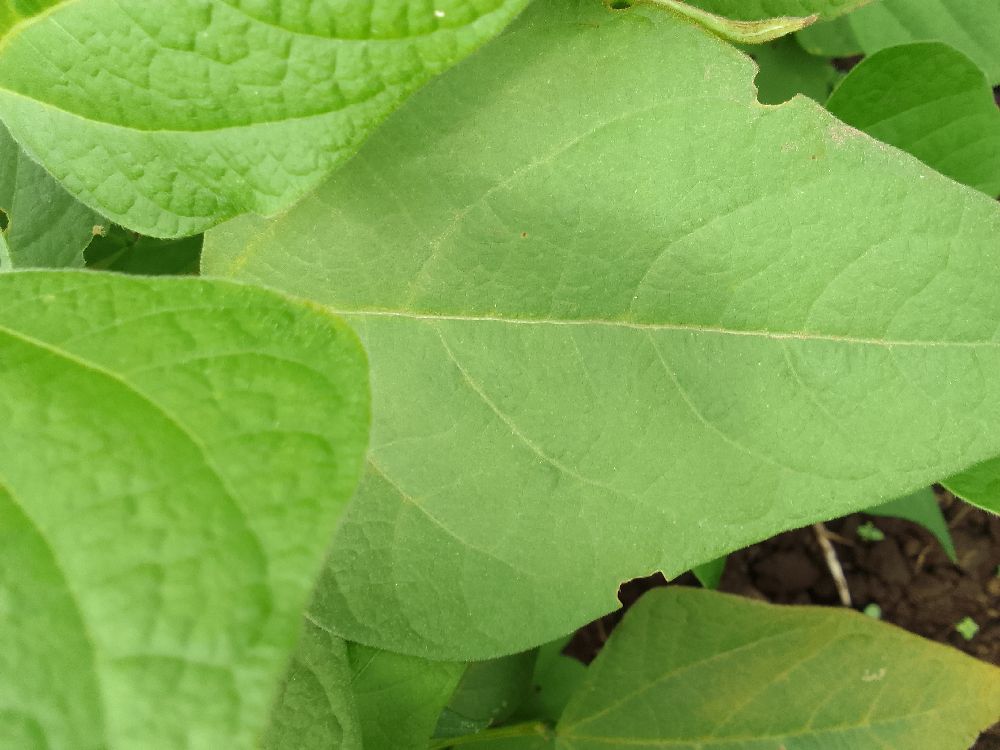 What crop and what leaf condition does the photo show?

common bean, healthy
